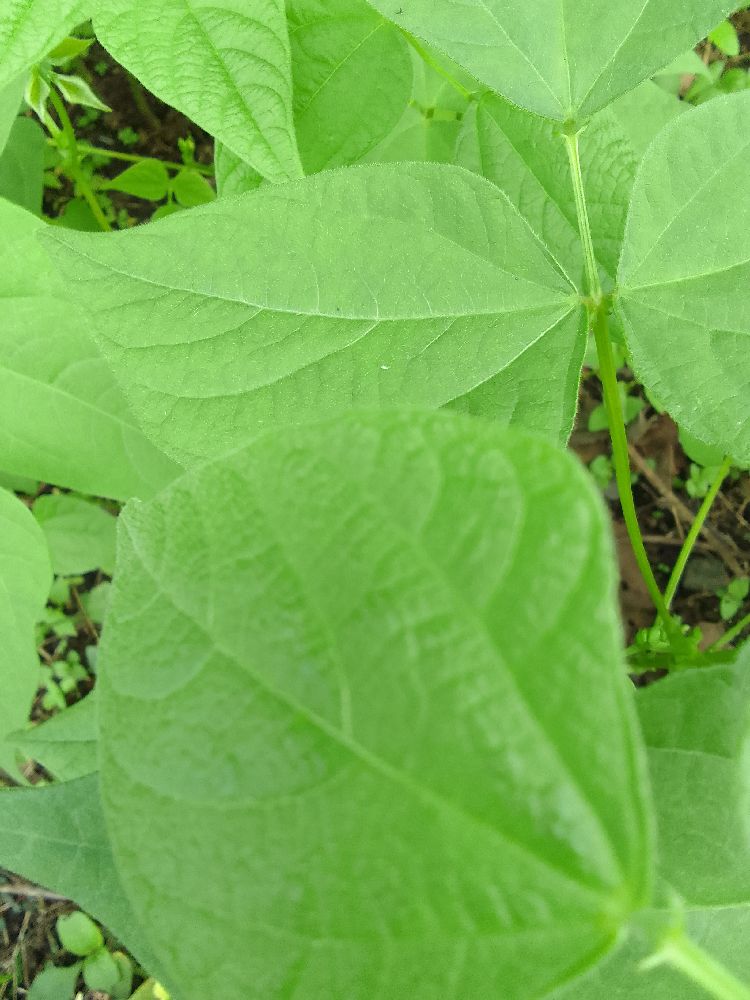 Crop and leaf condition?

common bean, healthy
